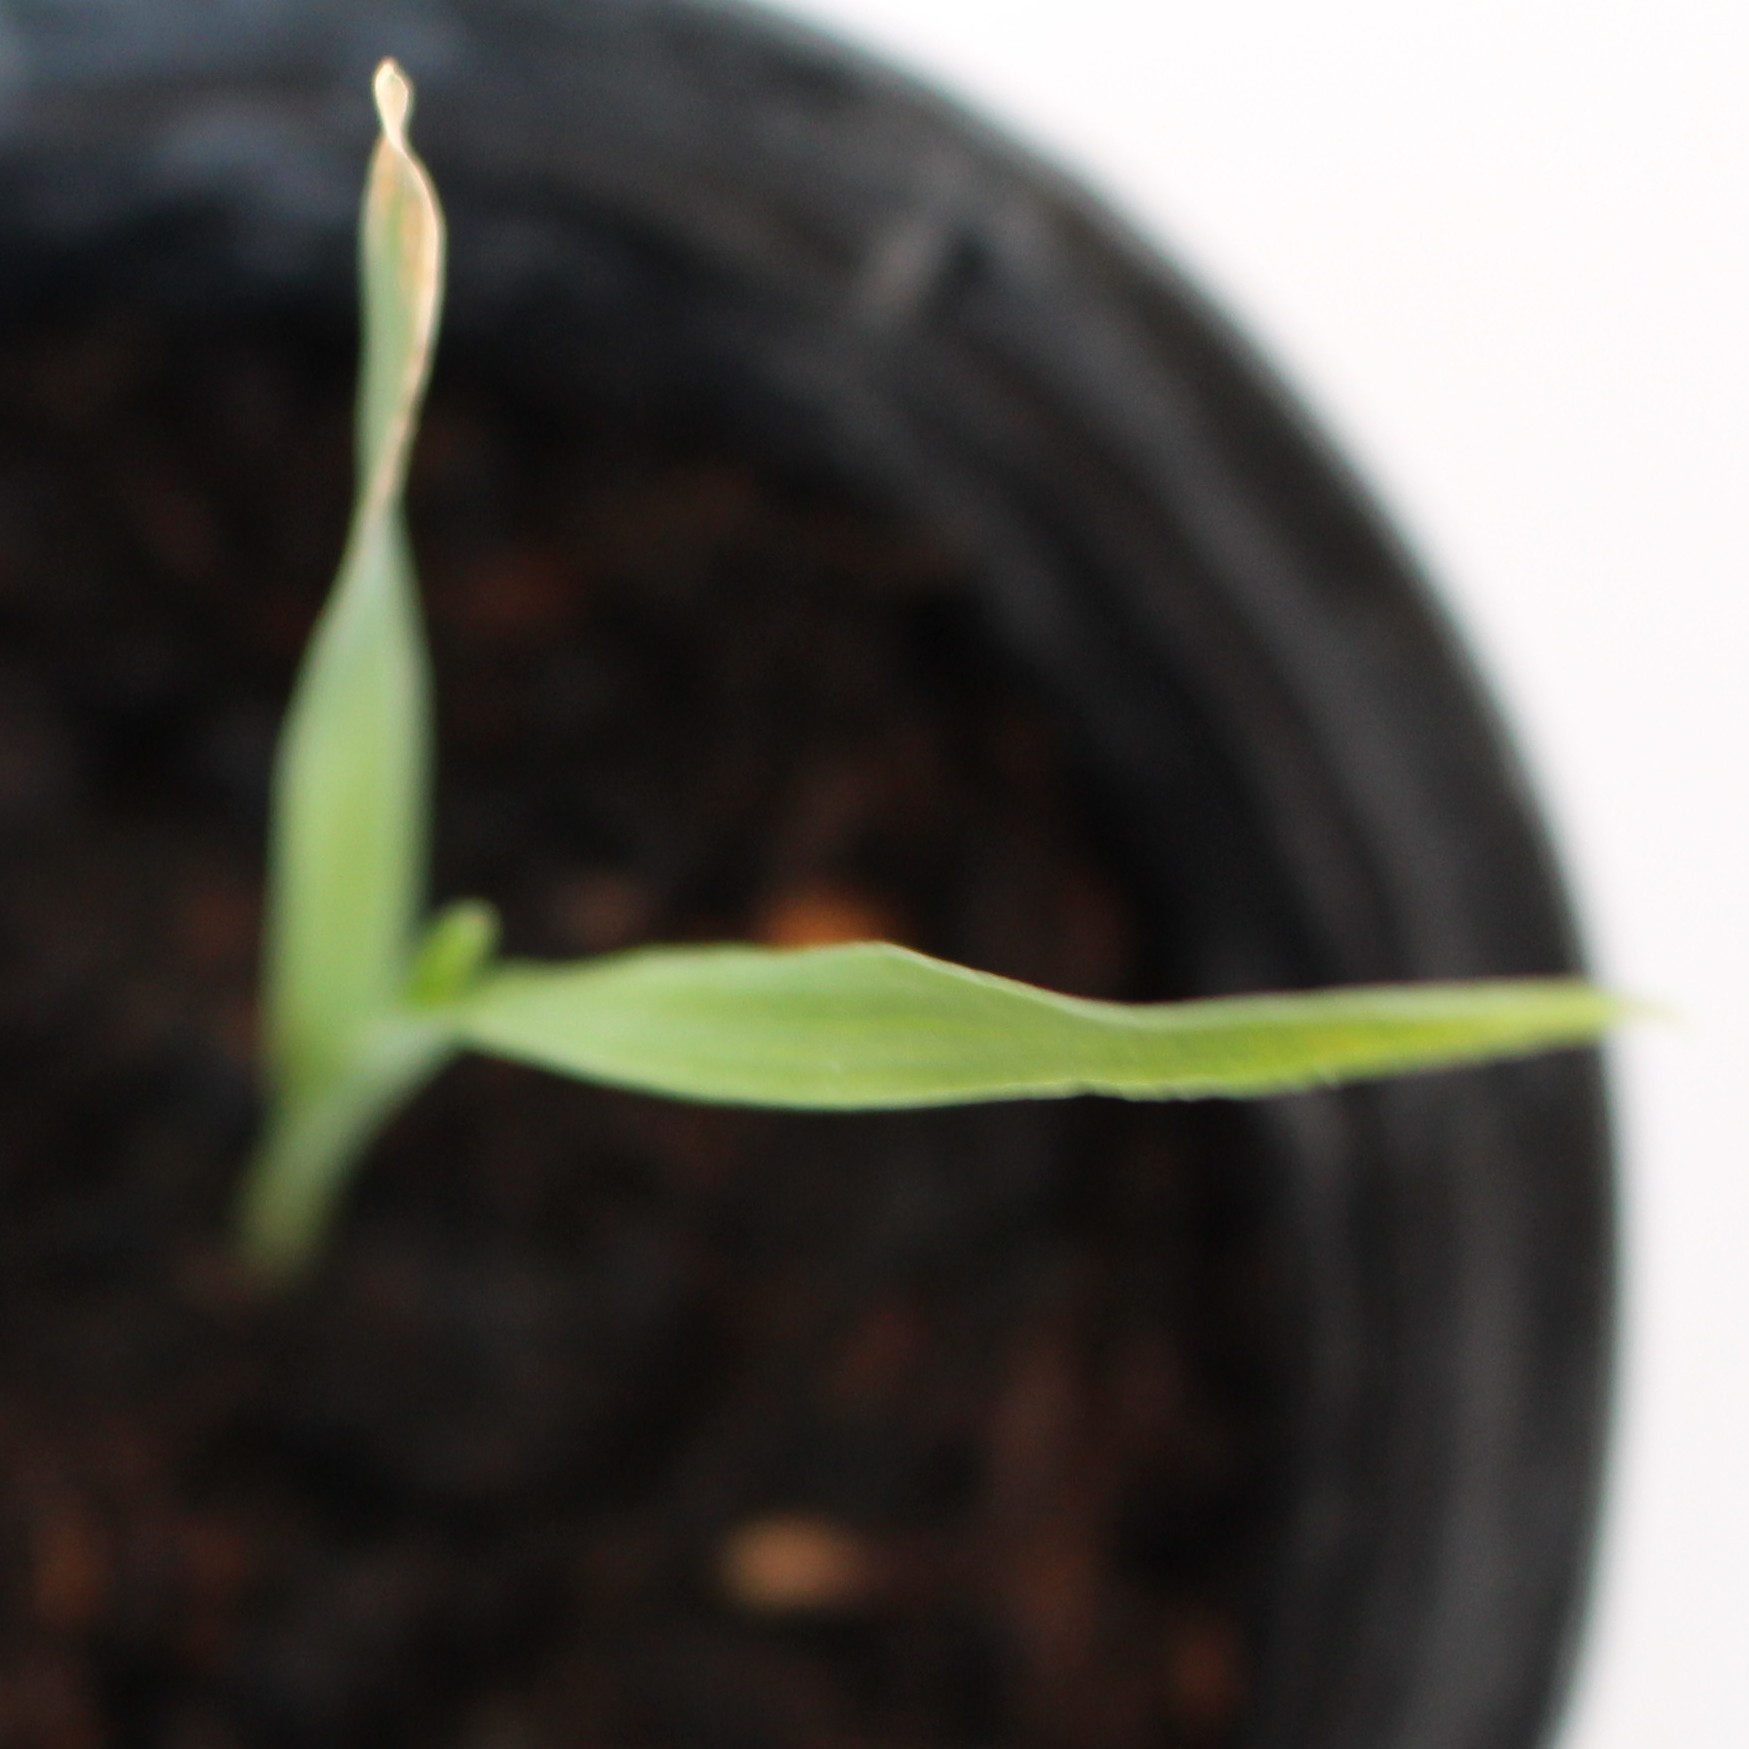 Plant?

Avena sterilis
